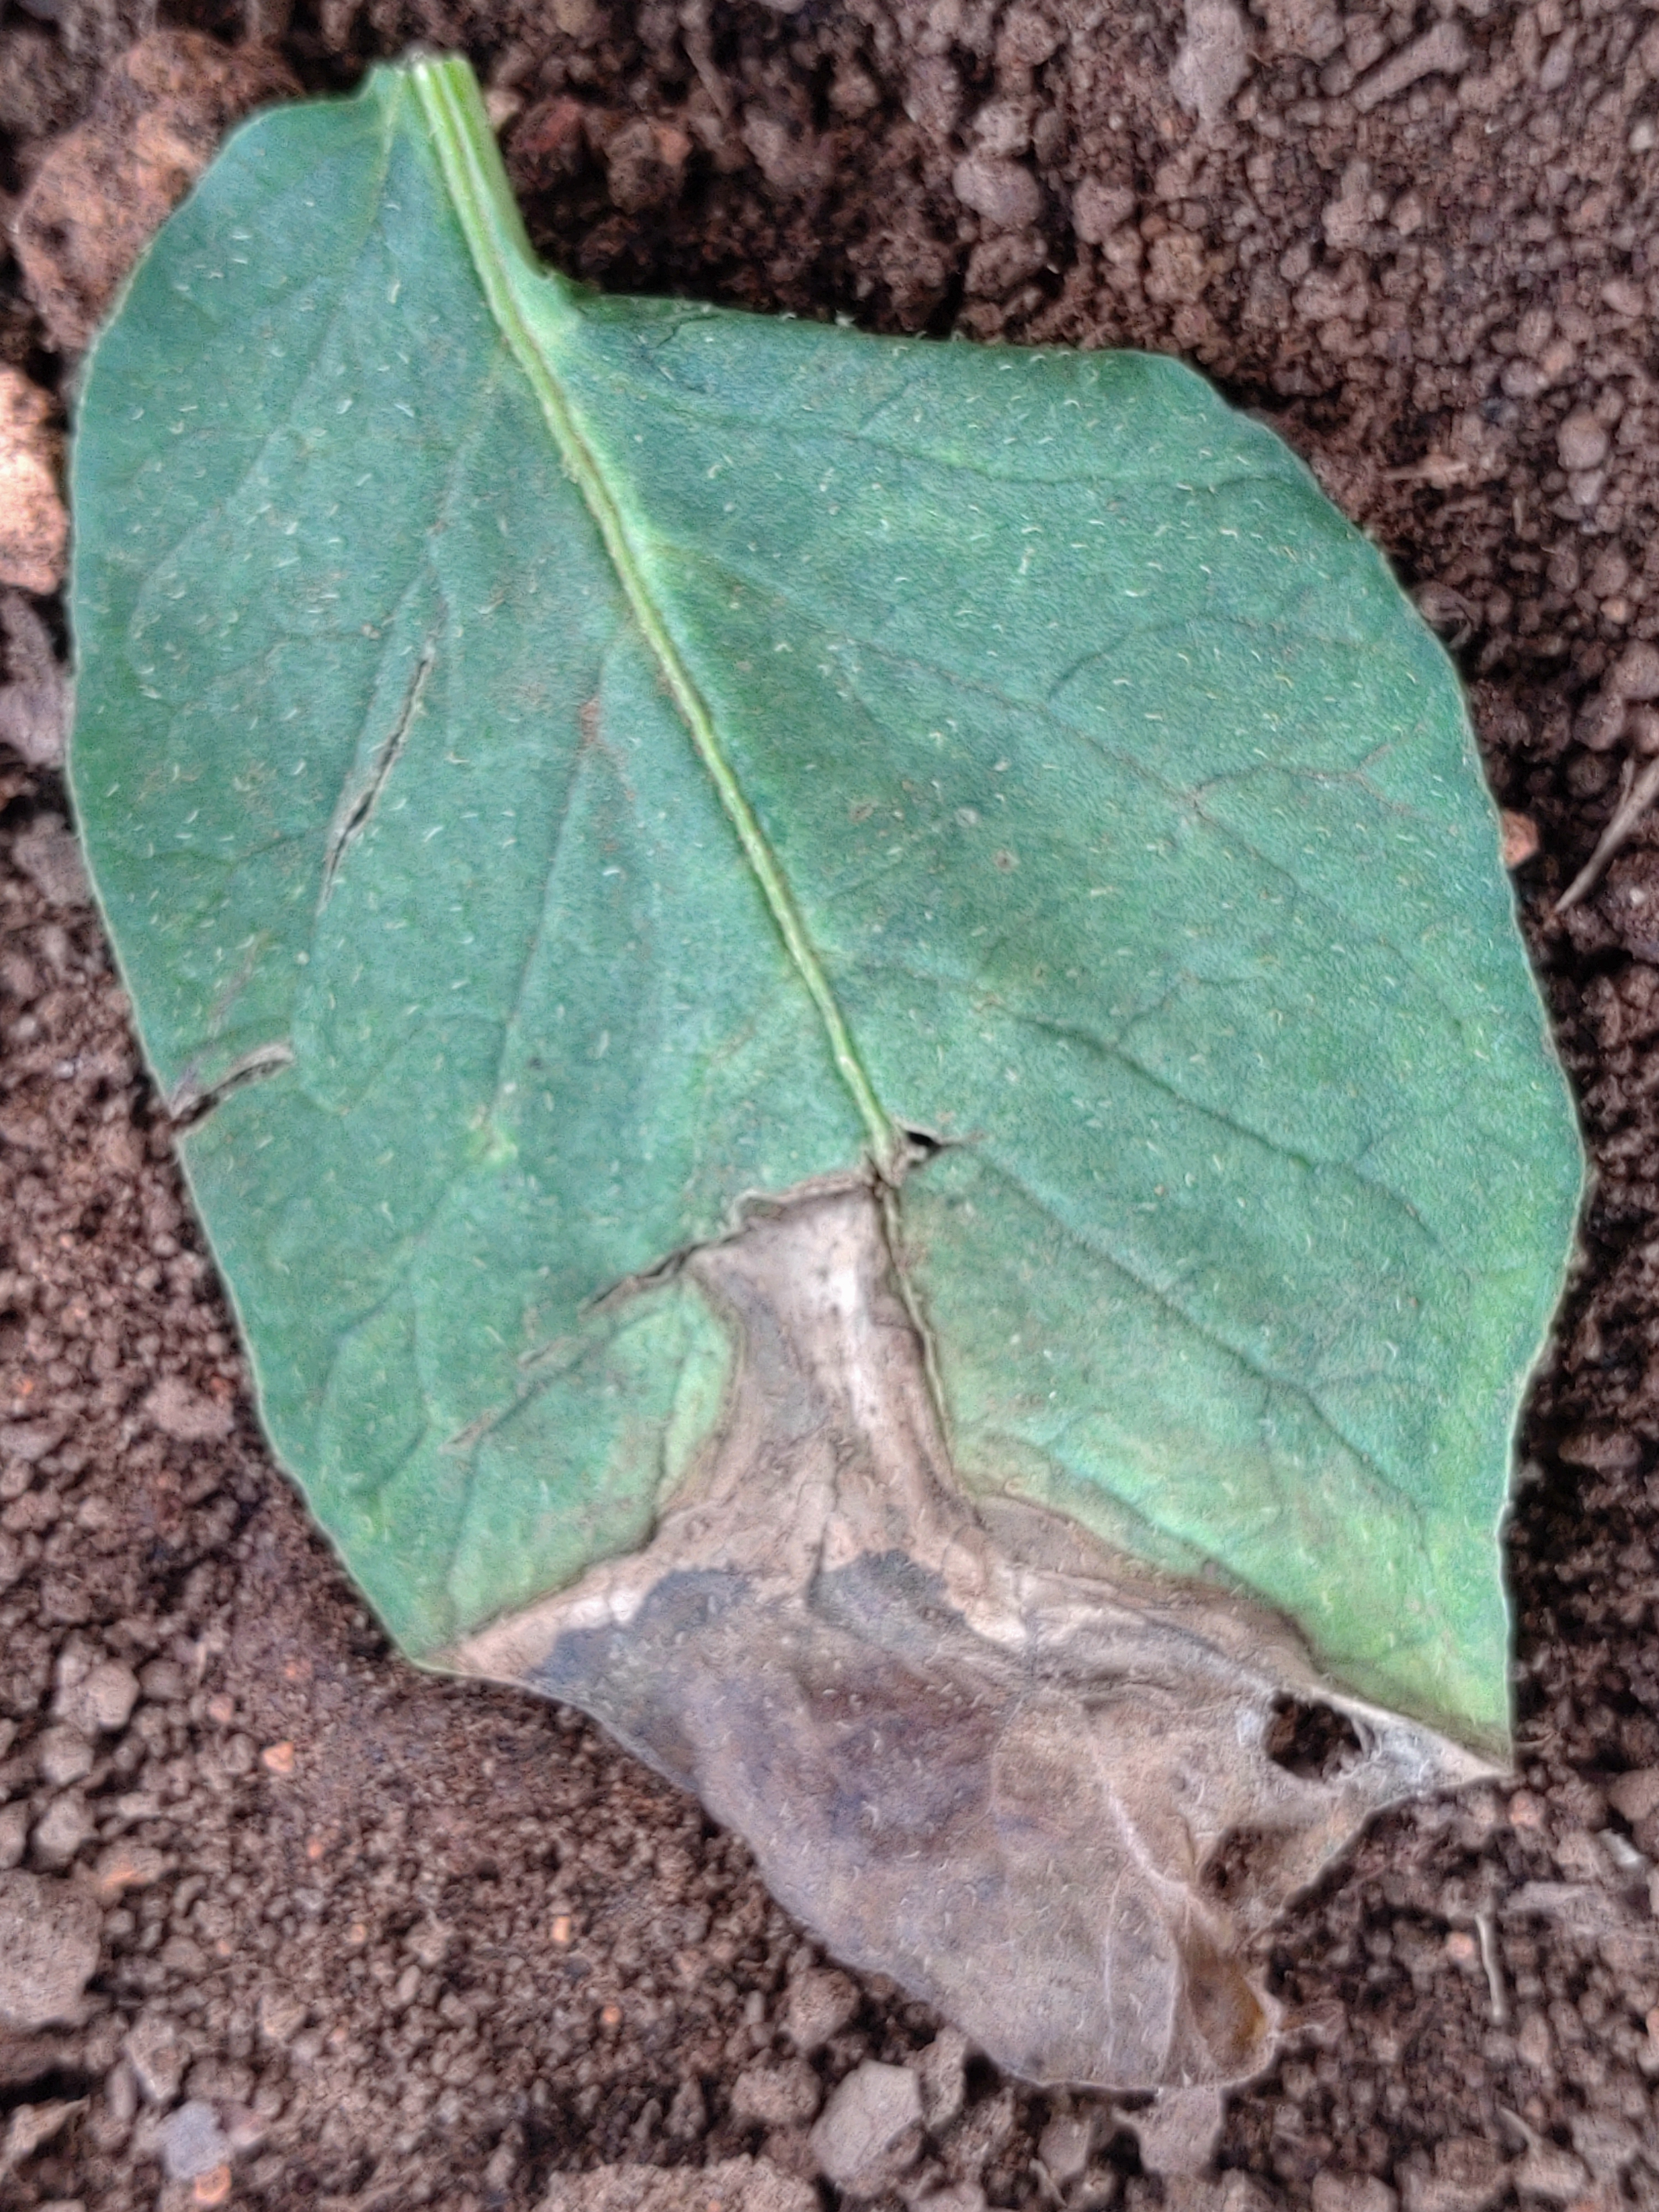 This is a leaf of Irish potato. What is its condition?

early blight
